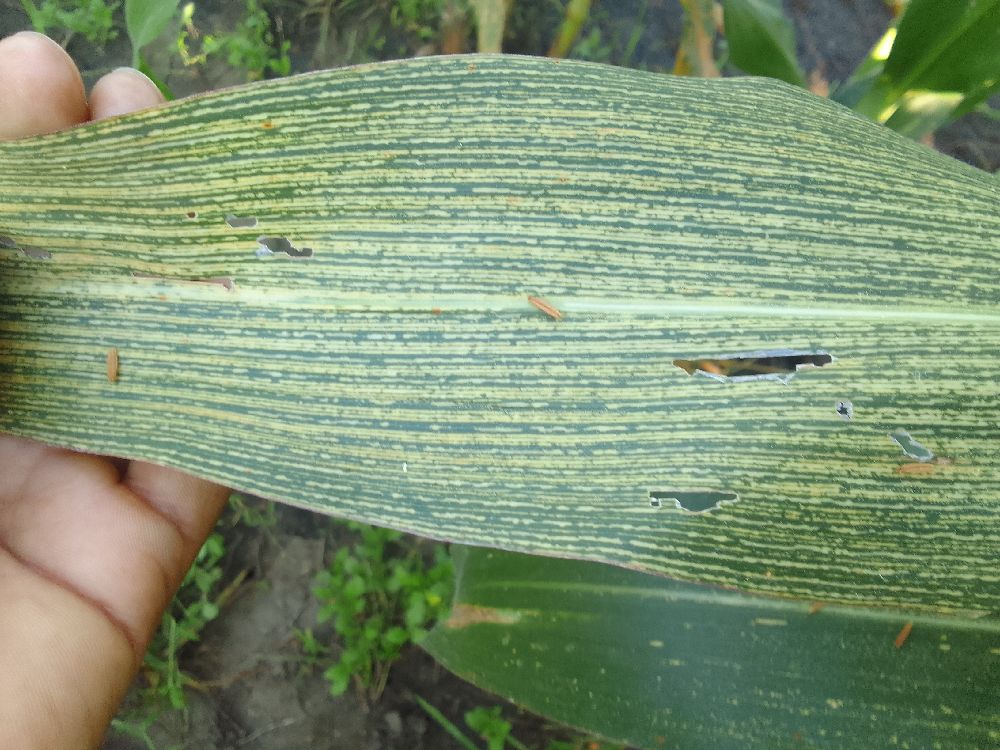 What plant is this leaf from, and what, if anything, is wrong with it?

maize, maize streak virus
